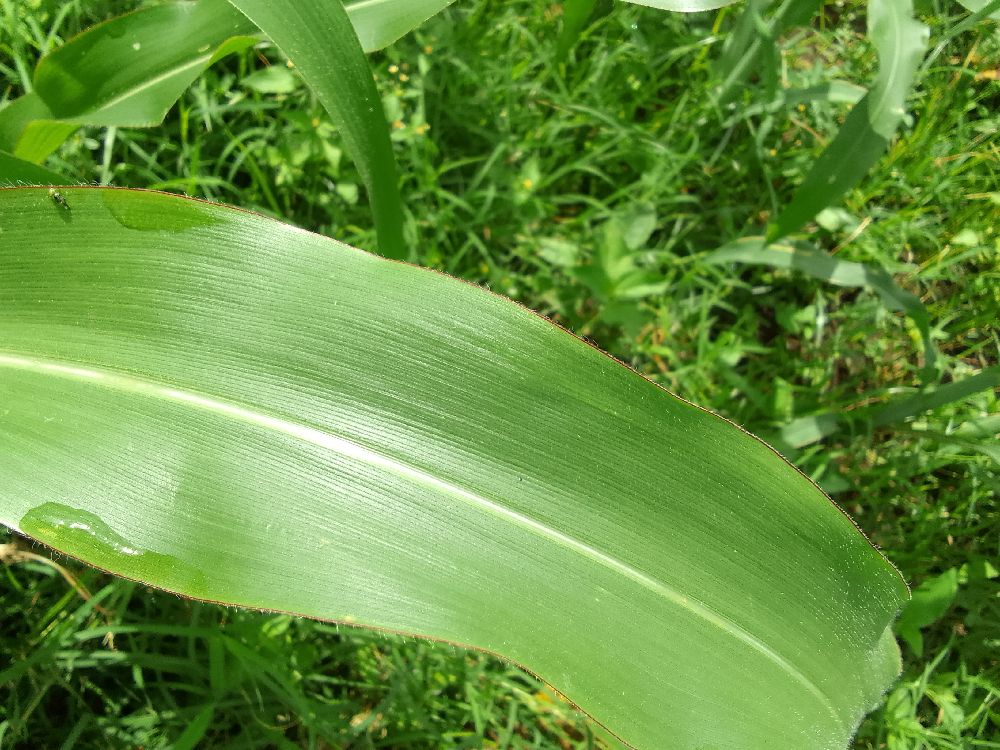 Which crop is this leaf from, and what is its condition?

maize, healthy
